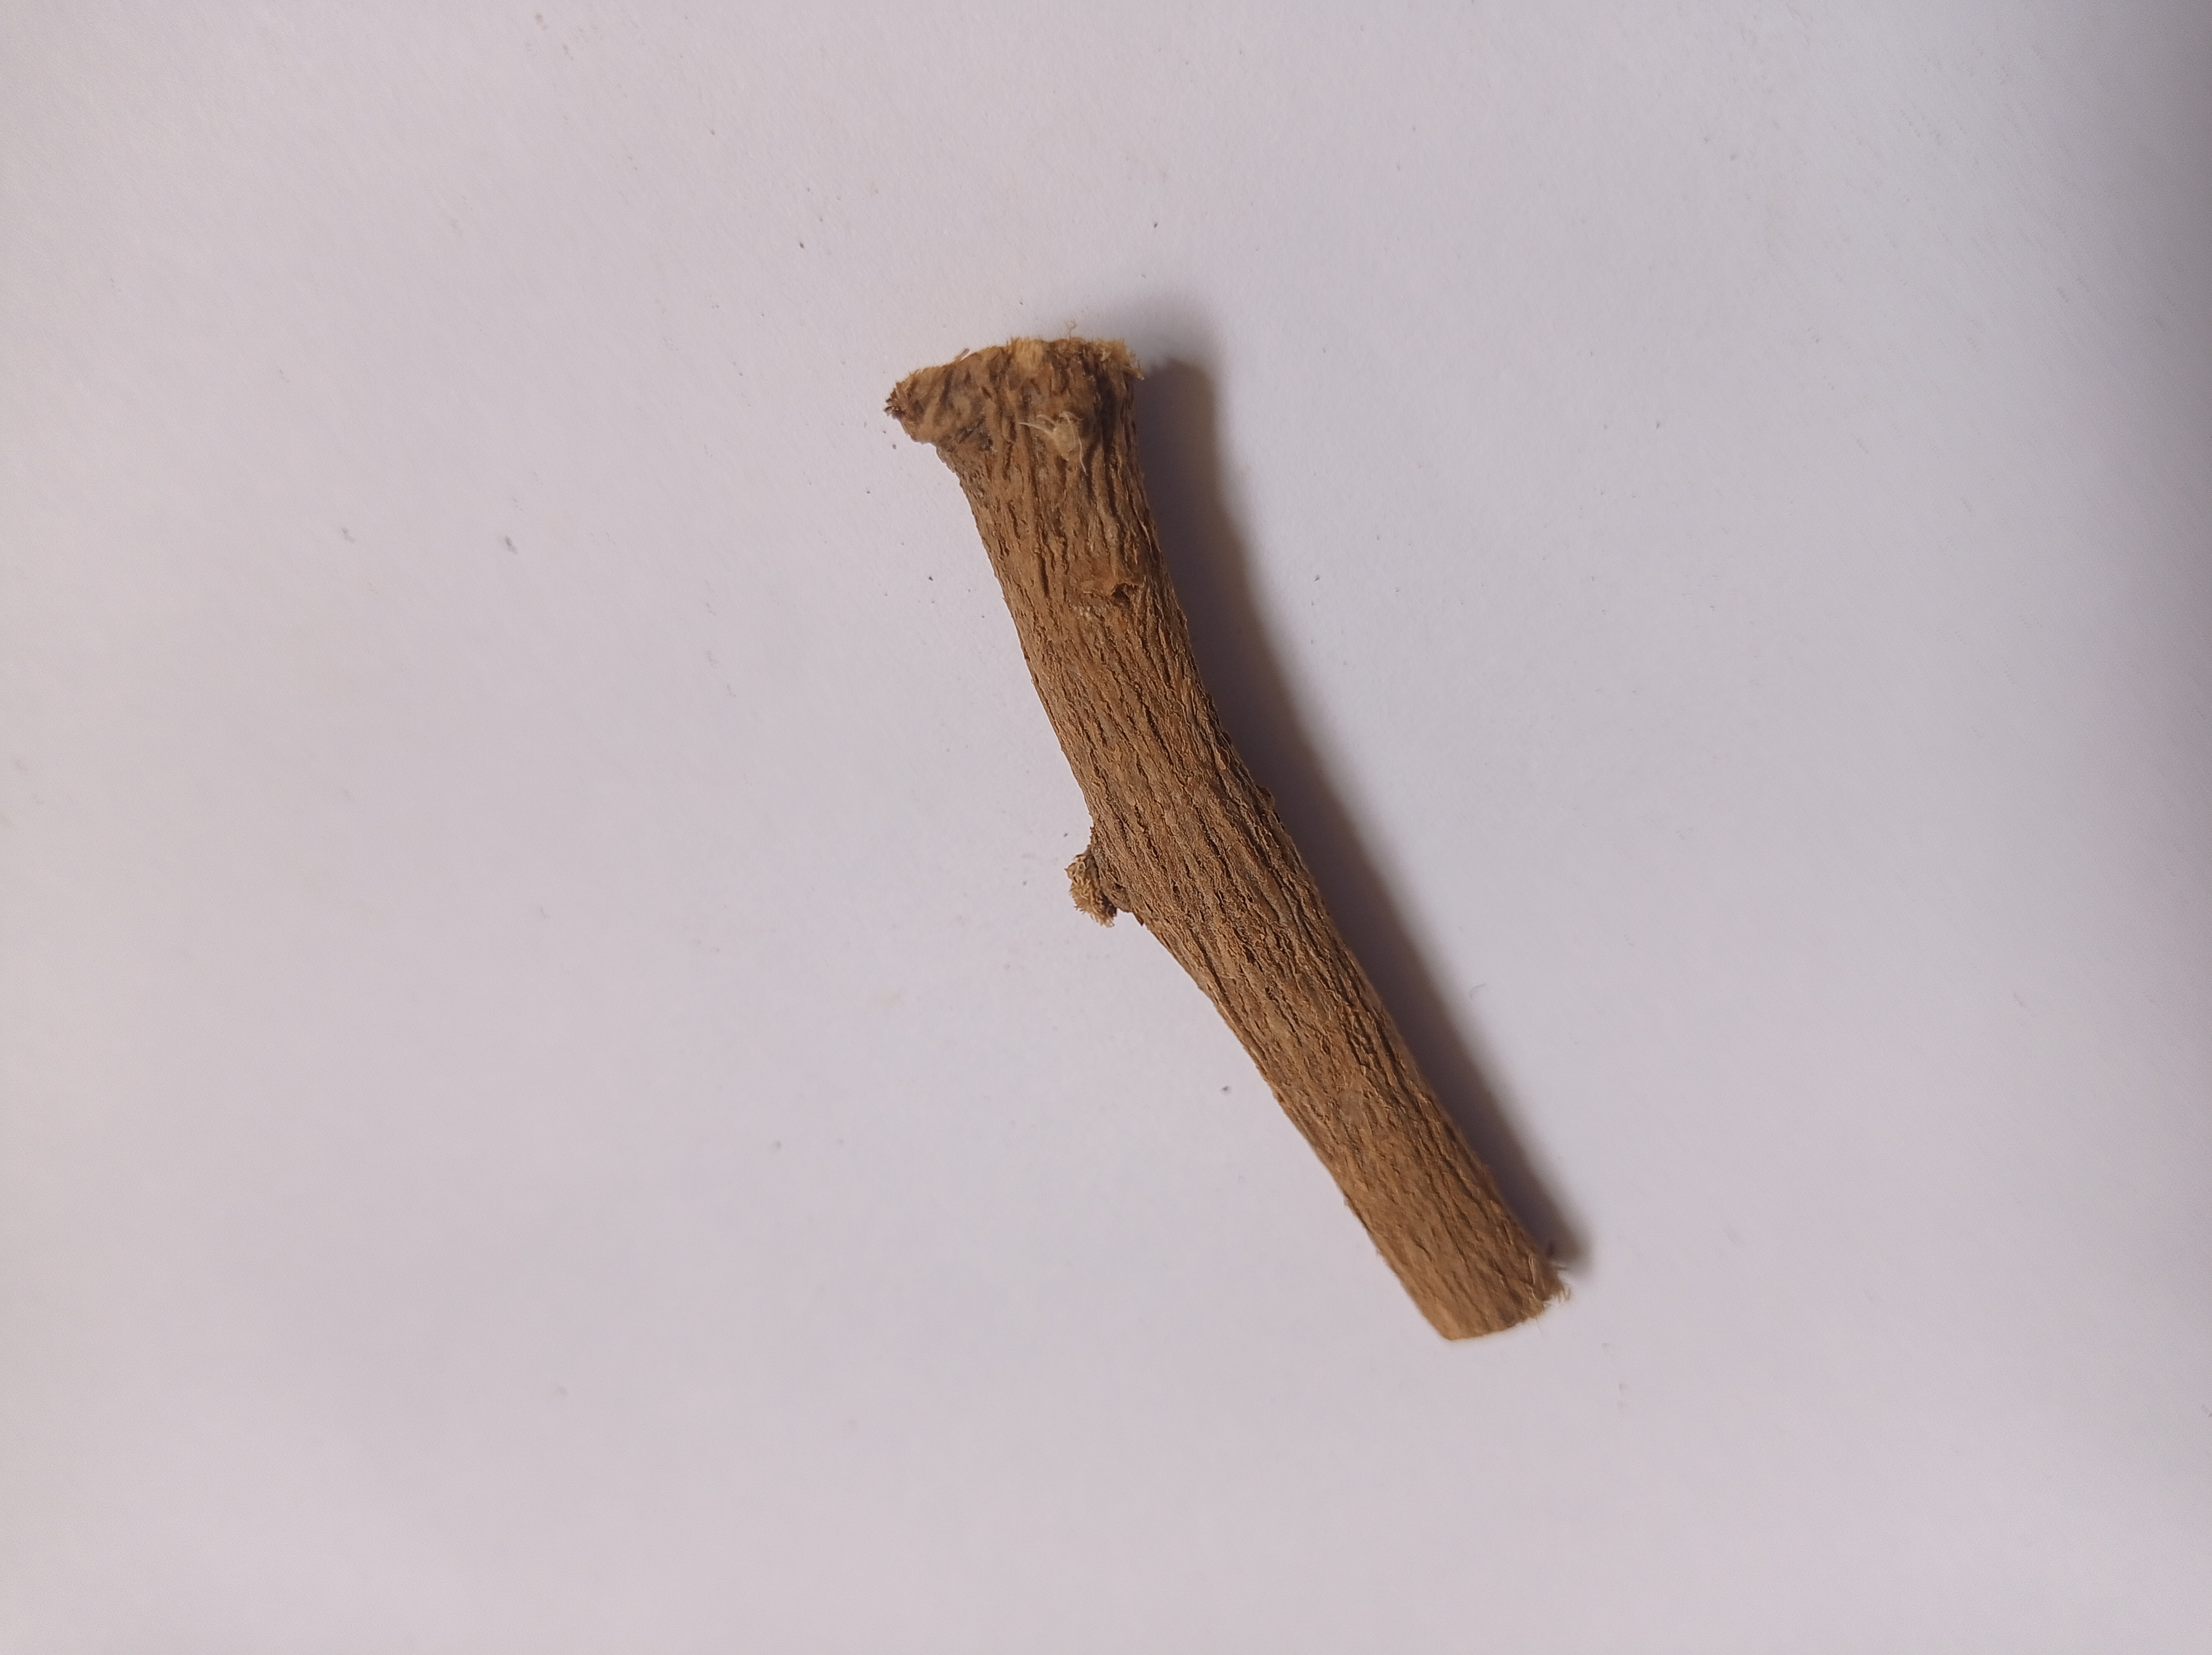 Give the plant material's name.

jesthamadh
